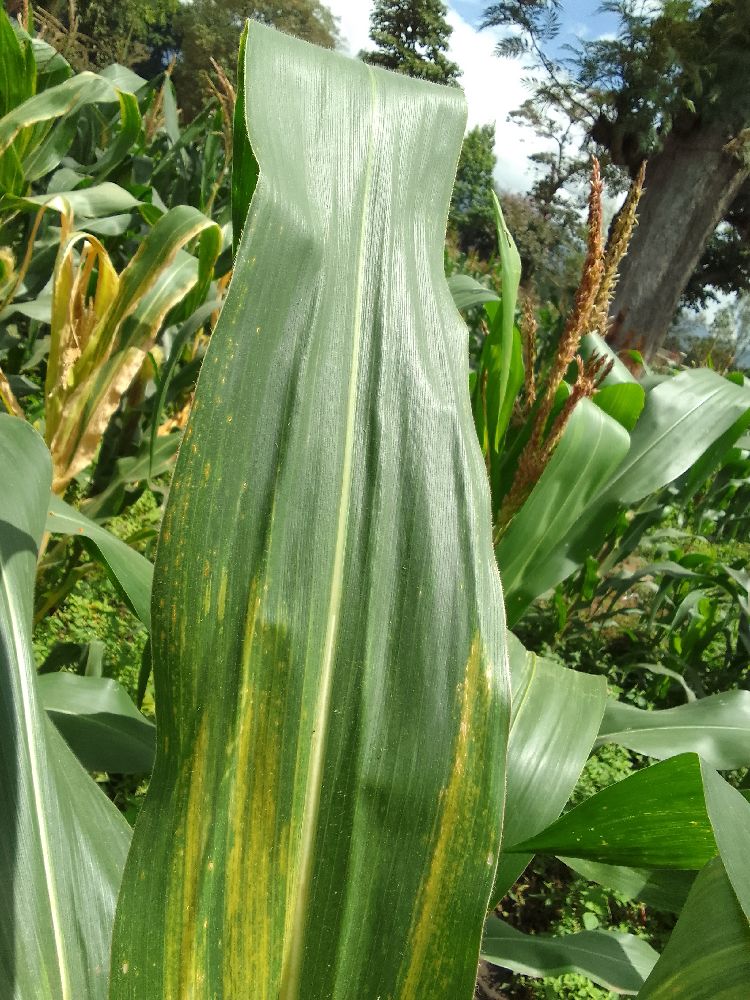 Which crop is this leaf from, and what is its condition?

maize, maize lethal necrosis
